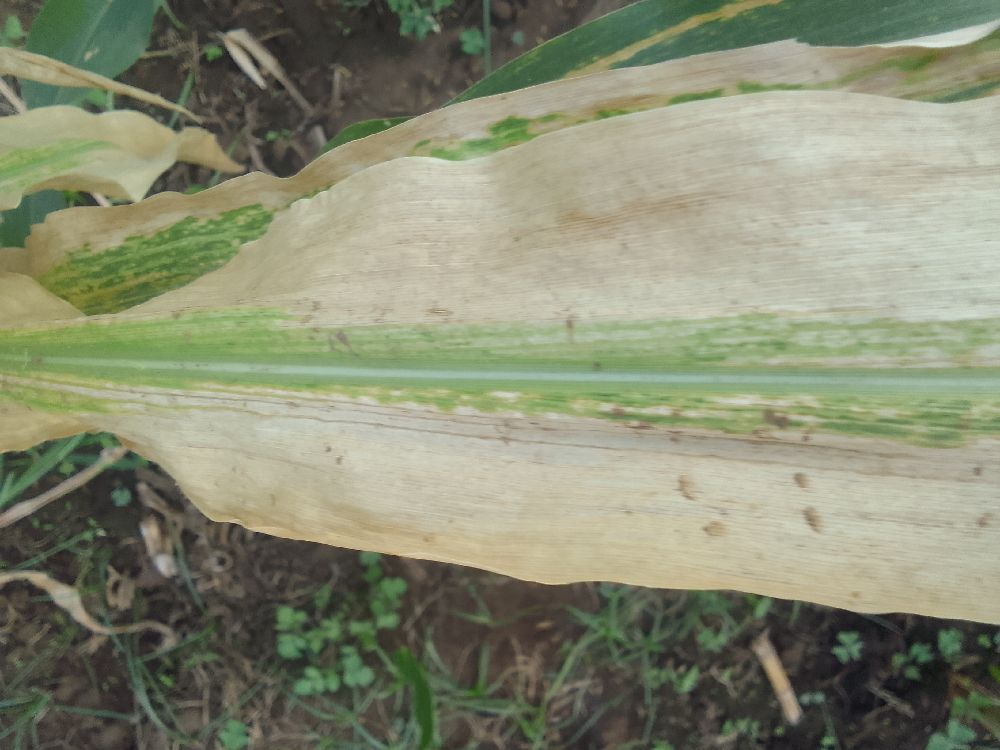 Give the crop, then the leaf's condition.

maize, maize lethal necrosis
